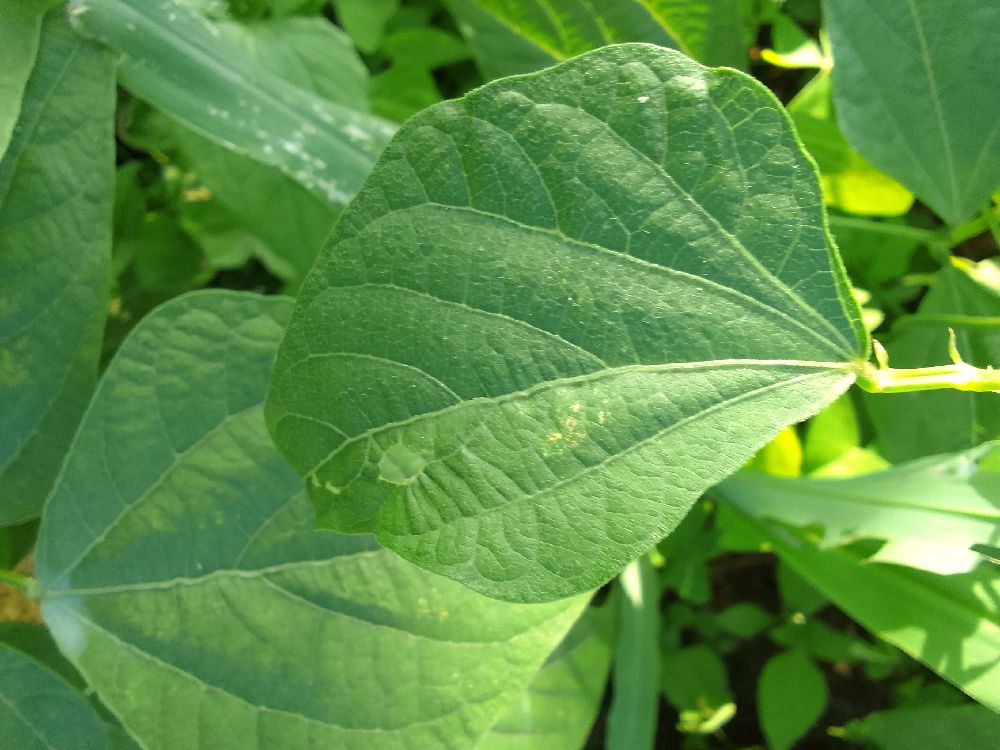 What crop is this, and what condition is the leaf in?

common bean, healthy
